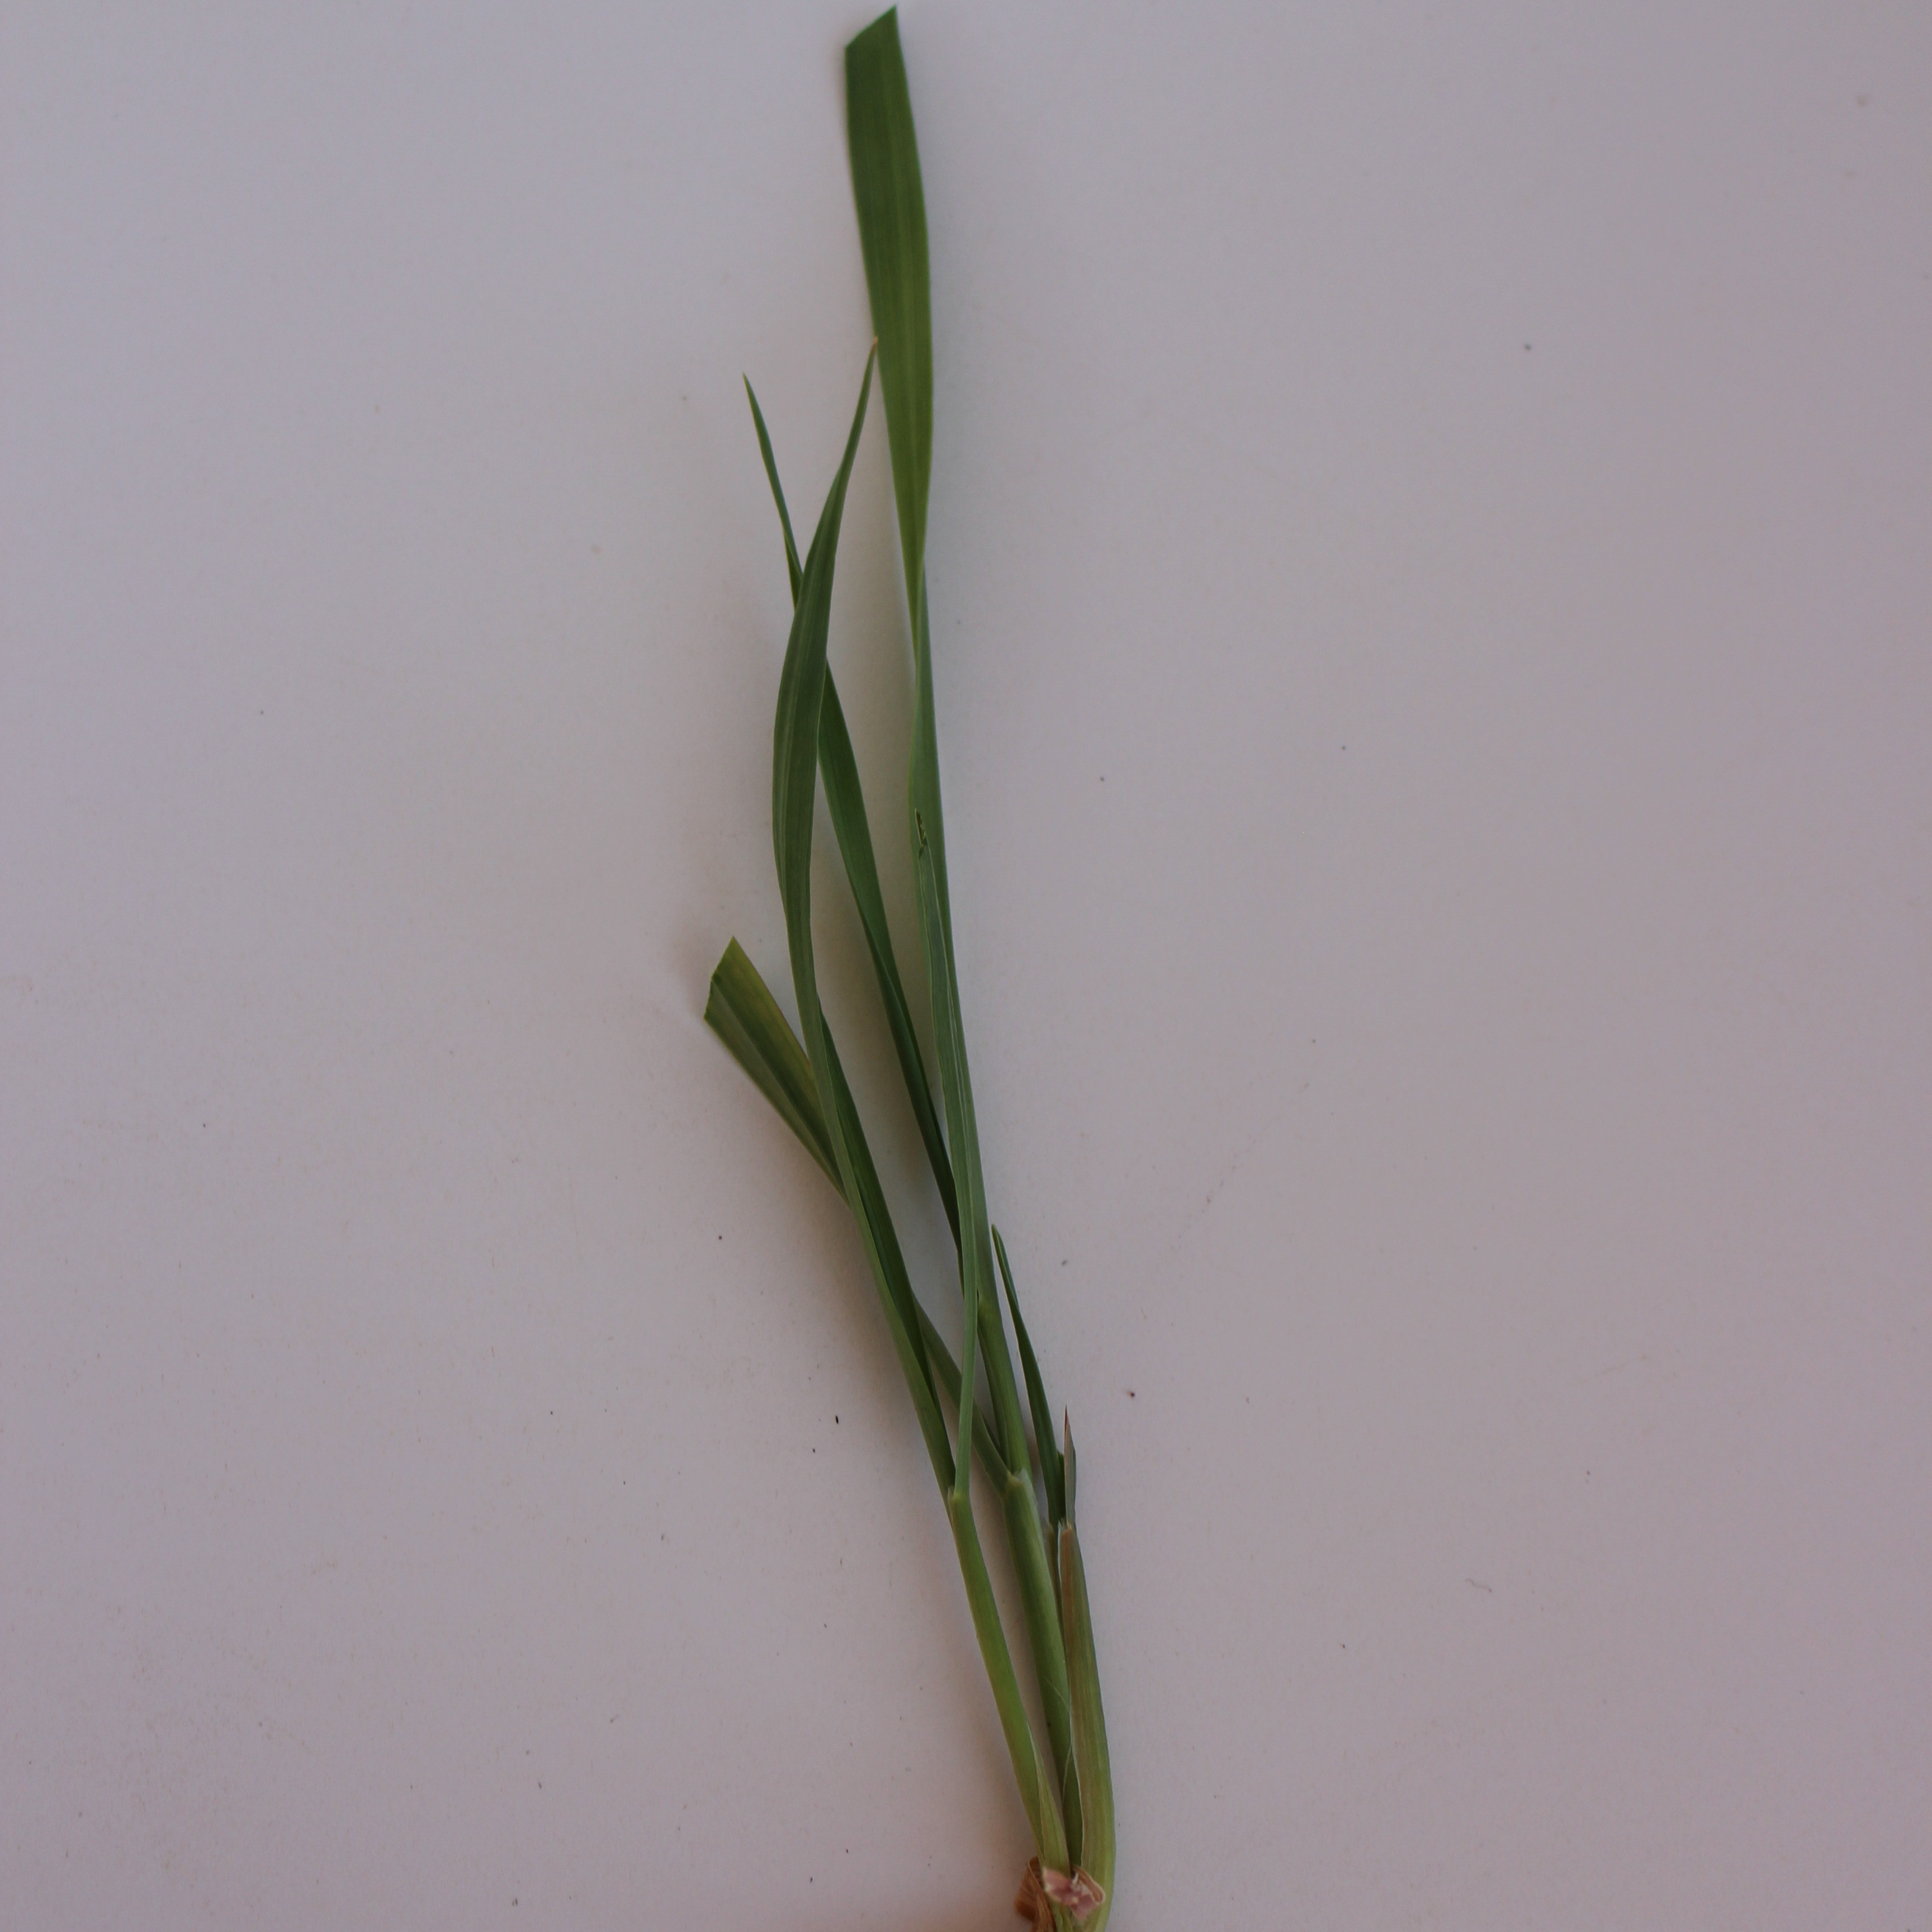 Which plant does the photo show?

Avena sterilis
